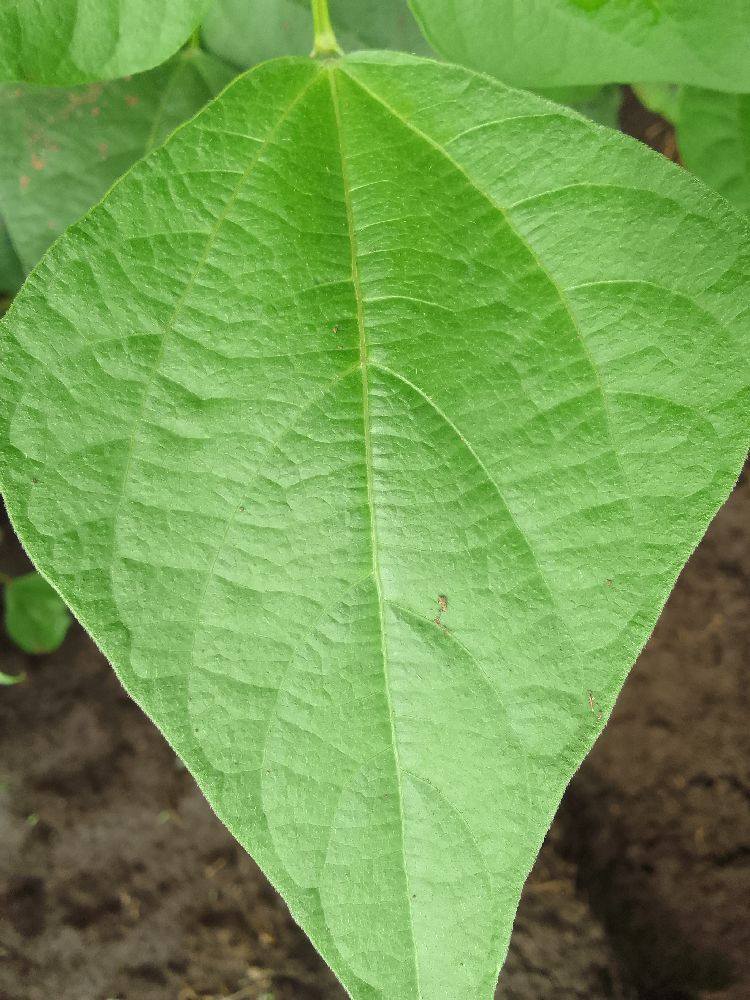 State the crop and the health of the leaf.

common bean, healthy
